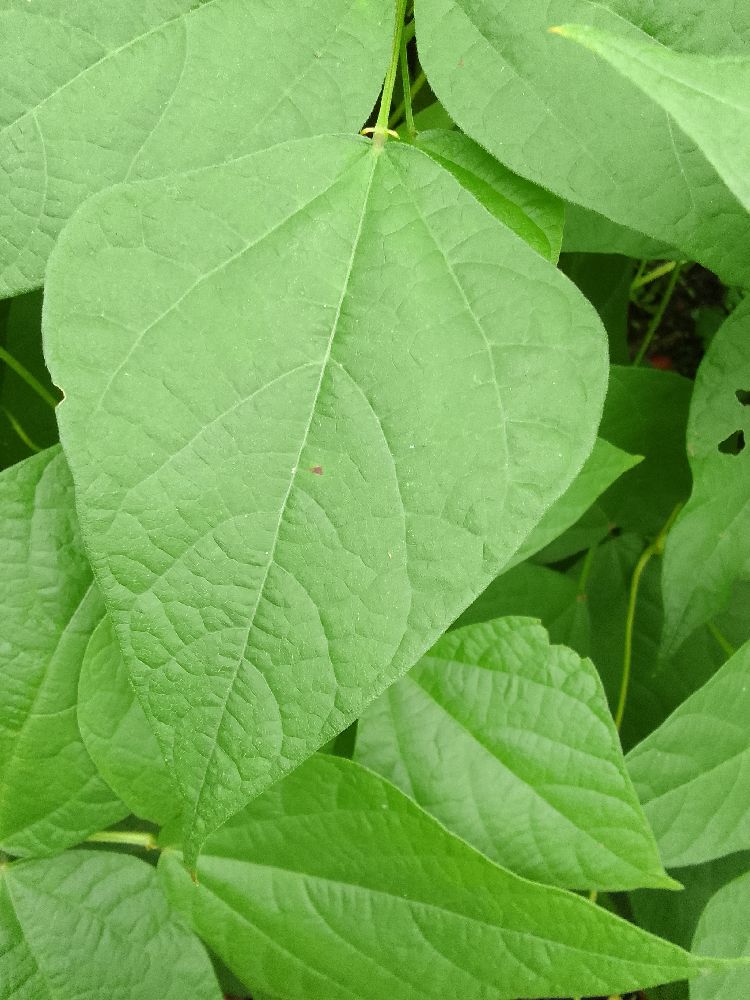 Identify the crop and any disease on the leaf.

common bean, healthy
